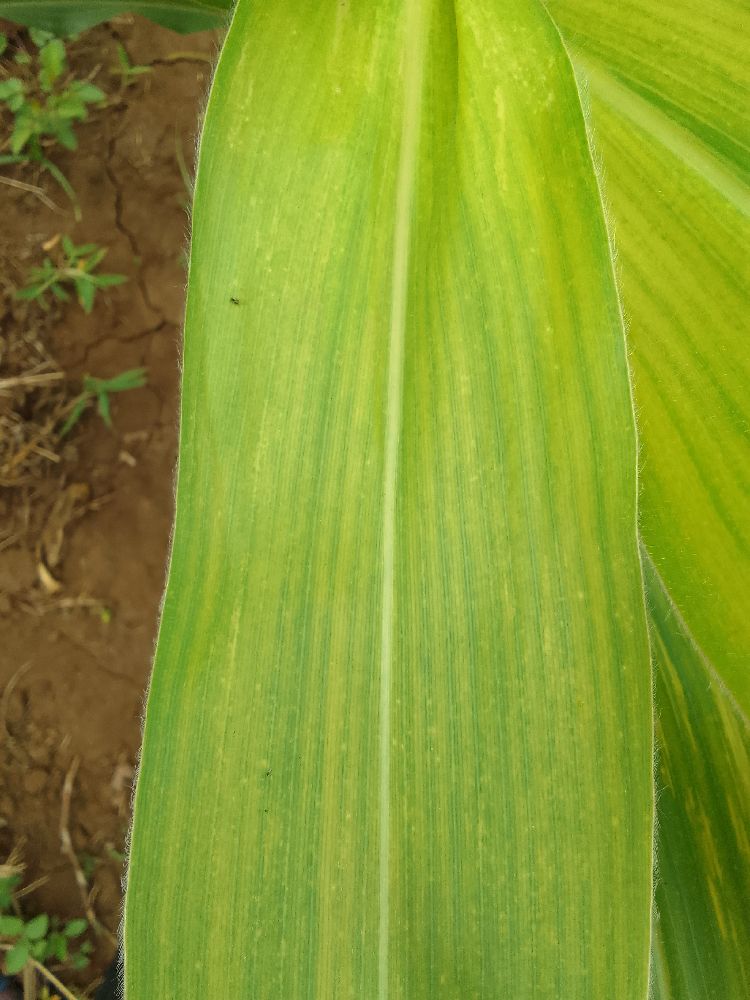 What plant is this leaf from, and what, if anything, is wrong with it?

maize, maize lethal necrosis
